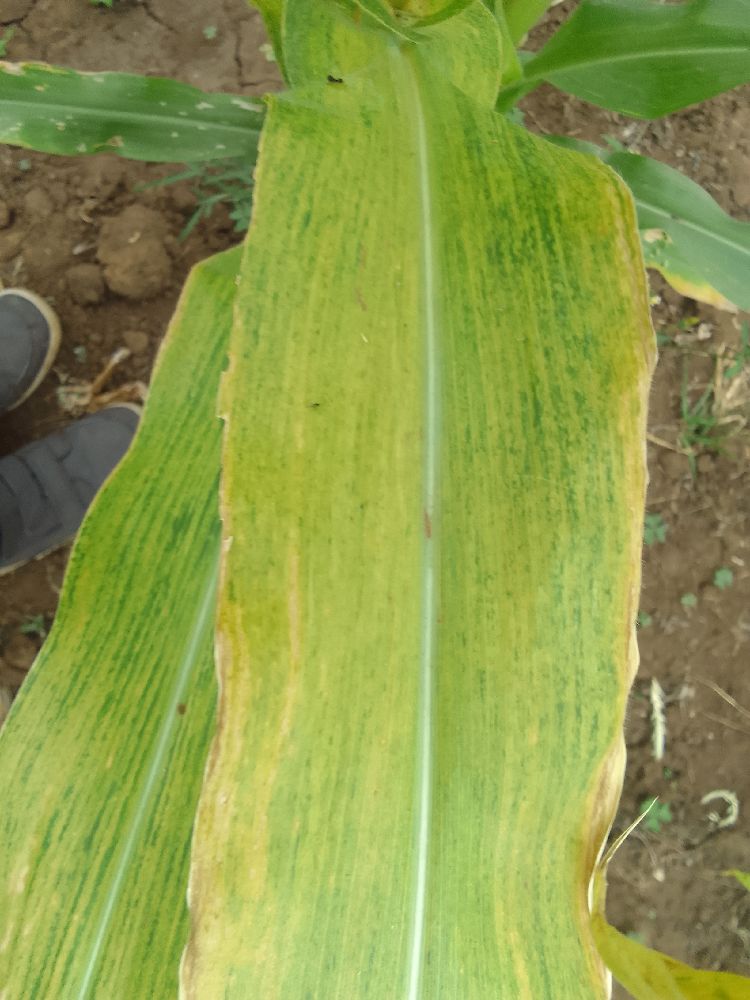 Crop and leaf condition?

maize, maize lethal necrosis
